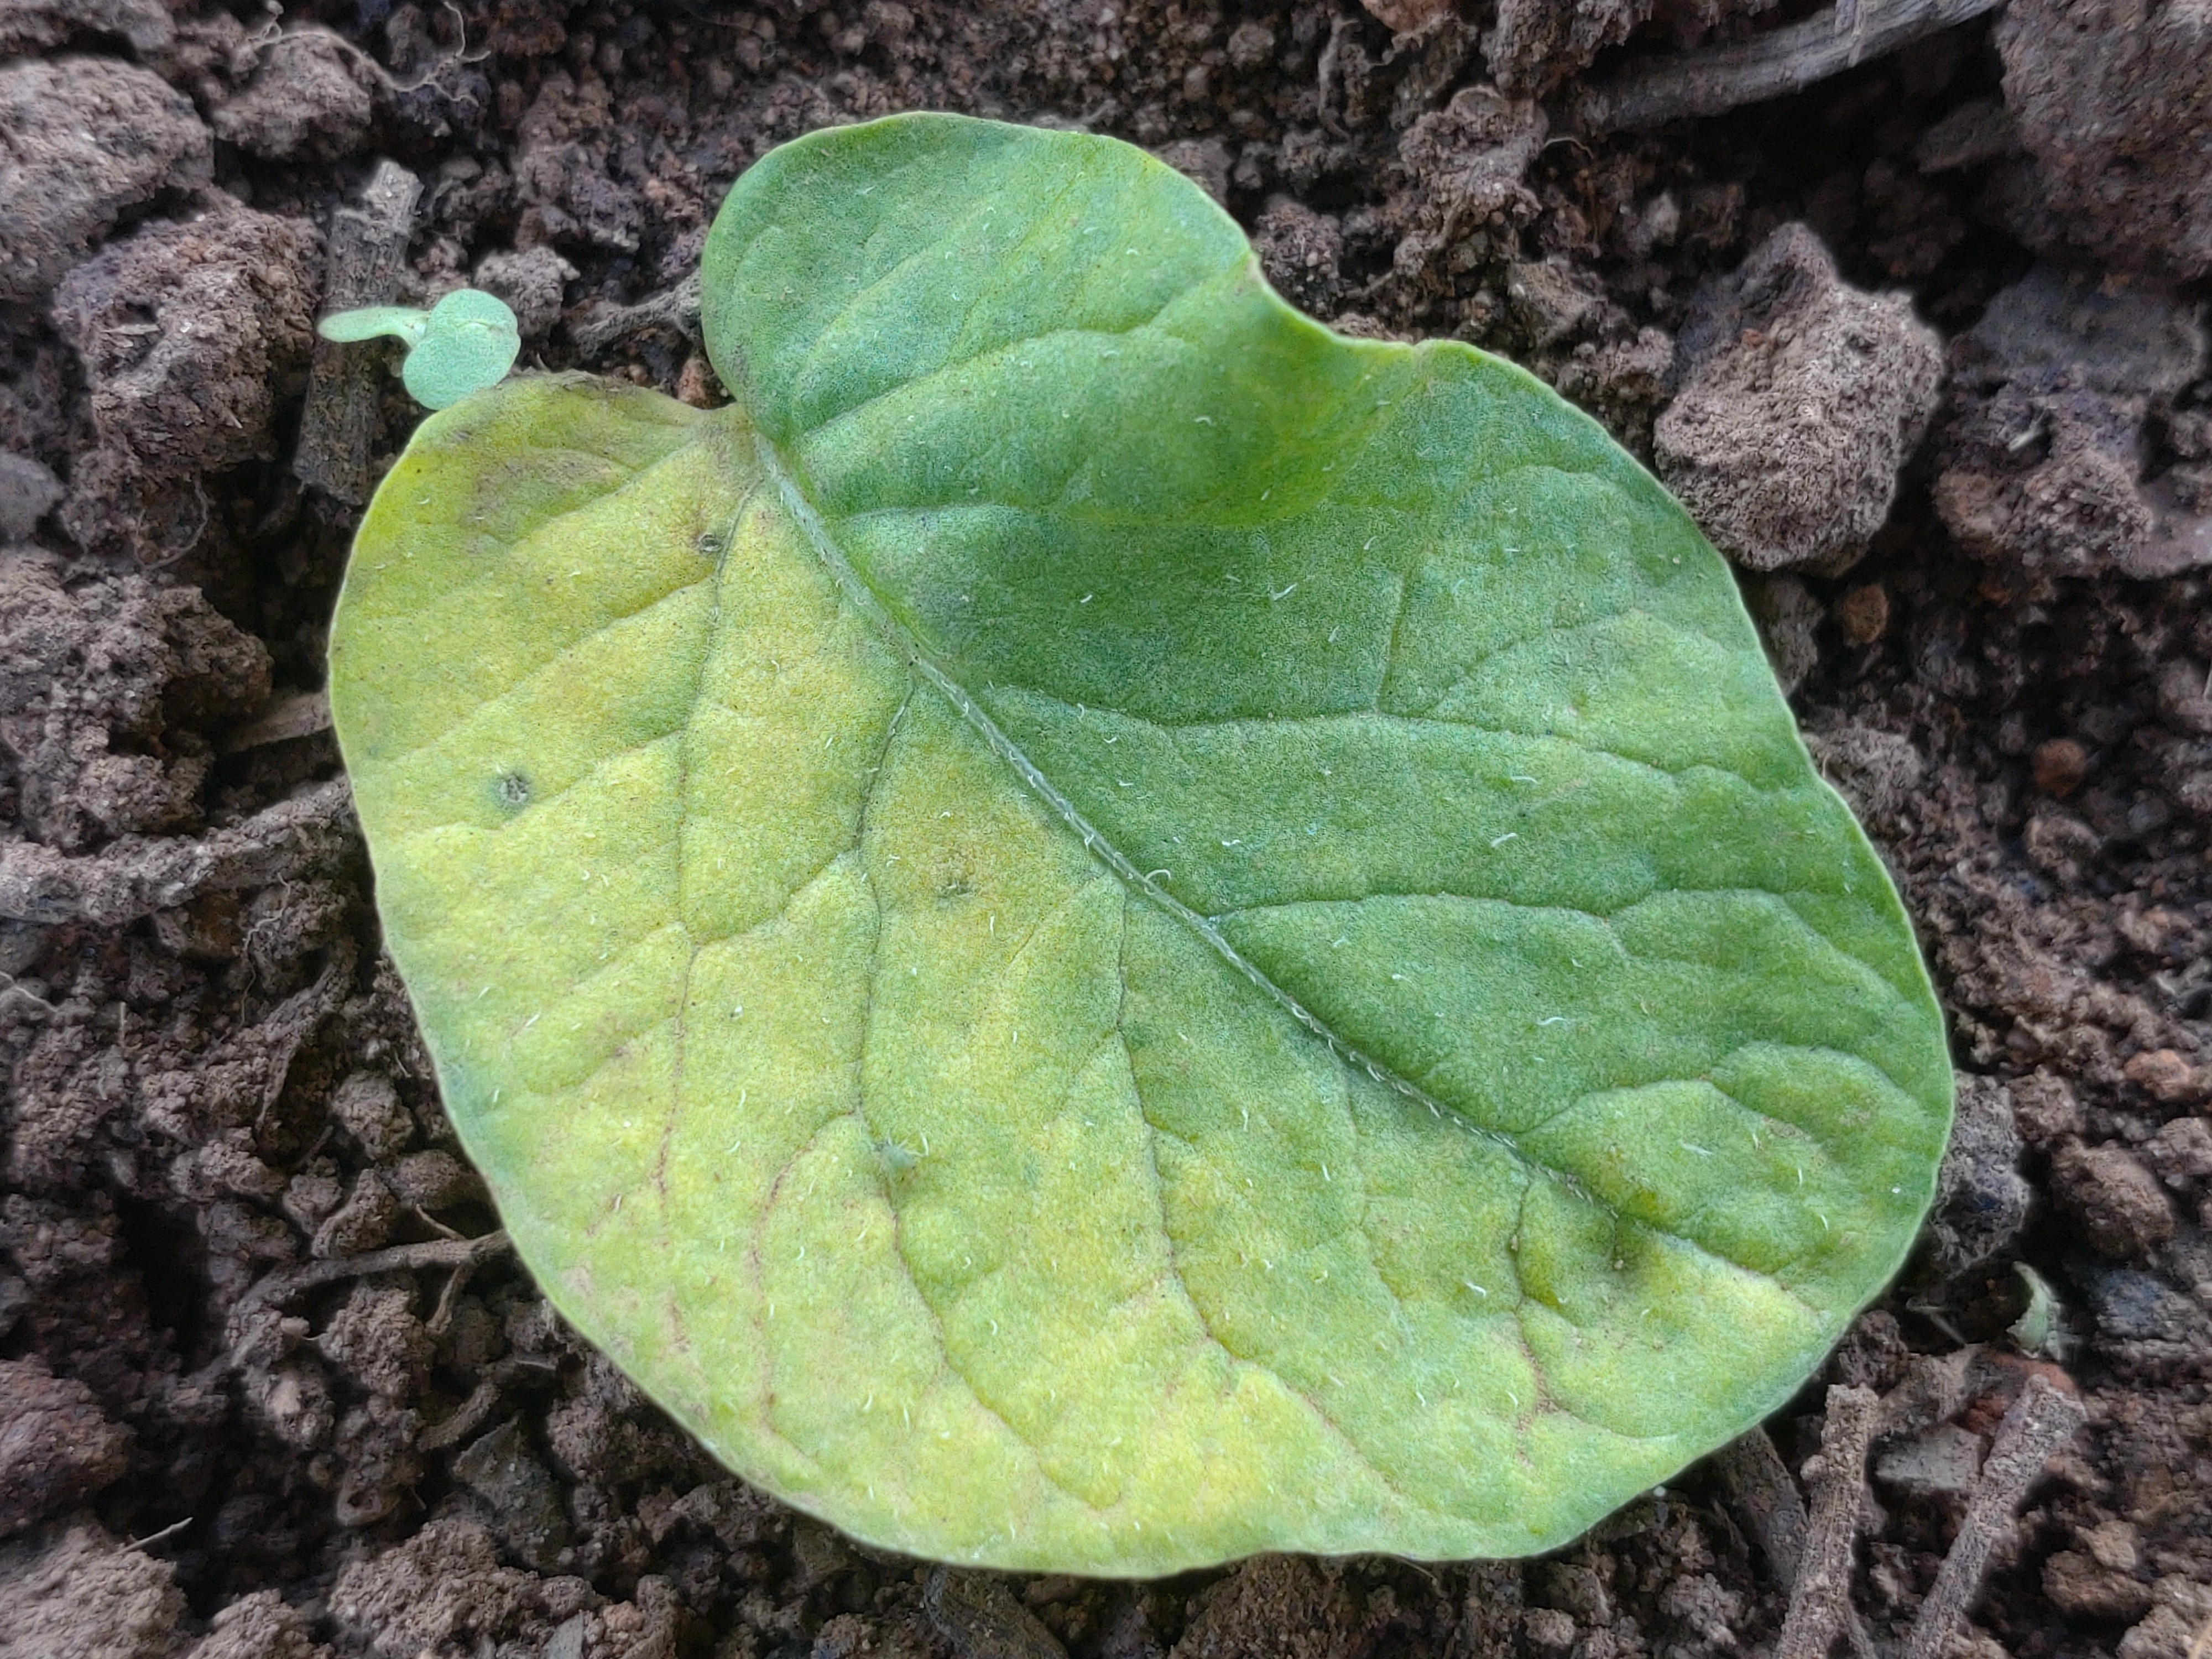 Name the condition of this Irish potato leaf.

late blight
